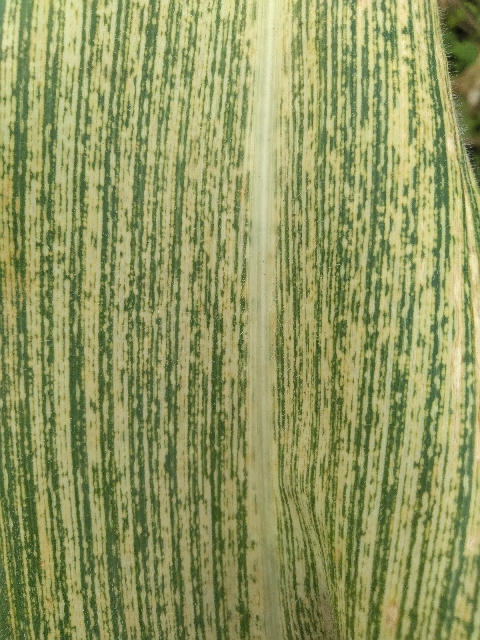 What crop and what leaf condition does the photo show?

maize, maize streak virus
